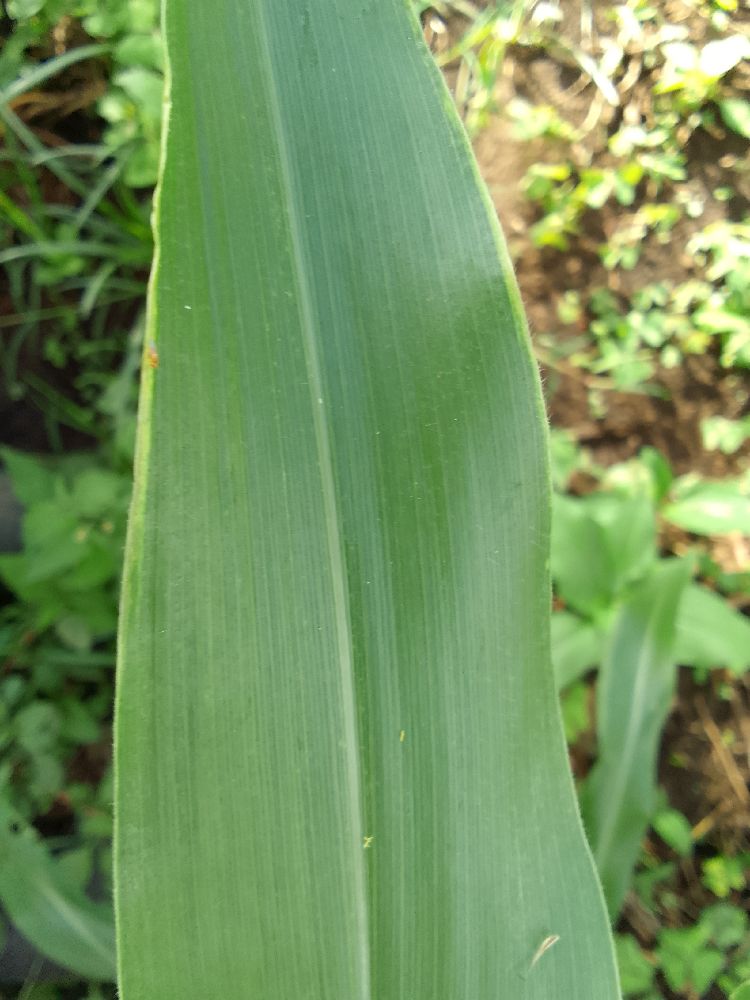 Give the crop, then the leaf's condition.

maize, healthy
